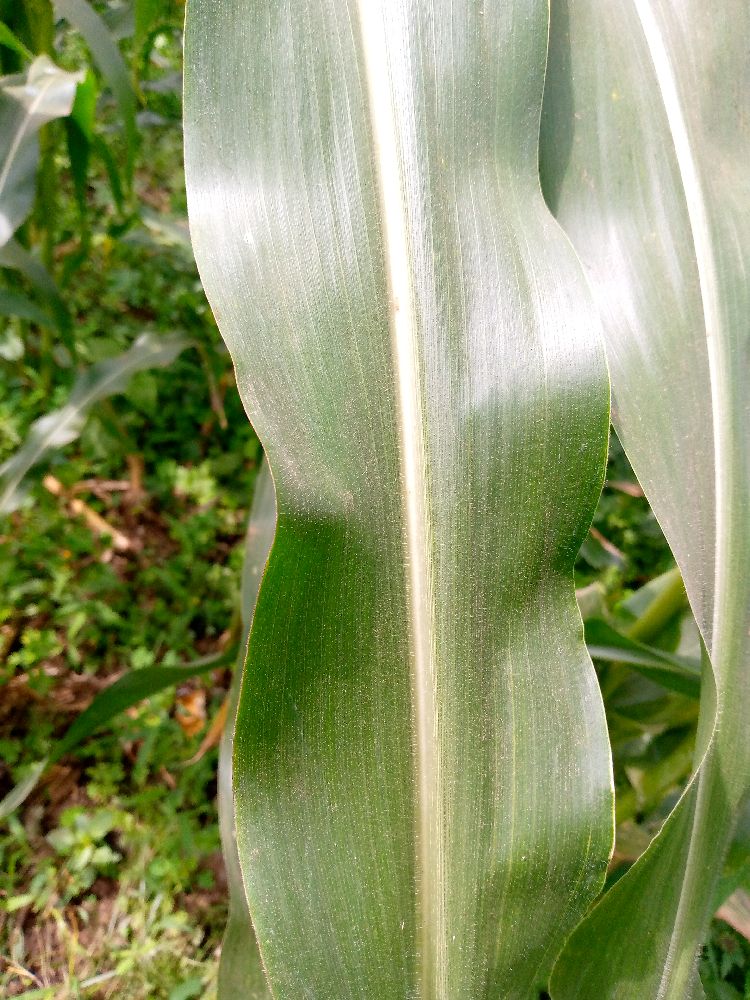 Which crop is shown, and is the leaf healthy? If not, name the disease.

maize, healthy
